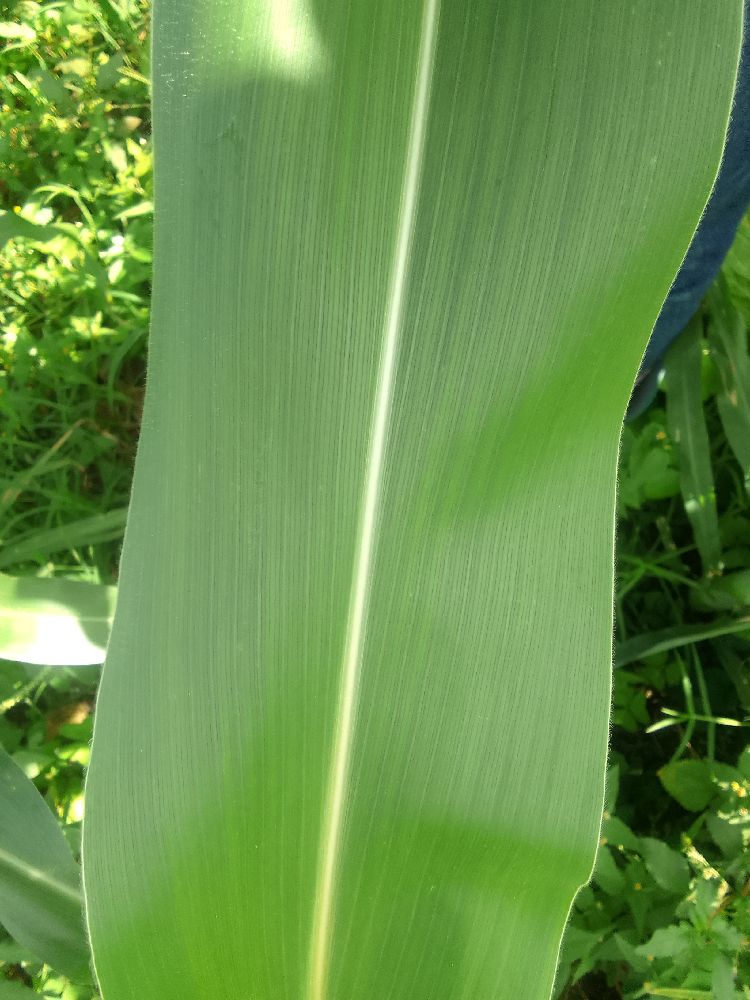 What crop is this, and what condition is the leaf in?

maize, healthy
